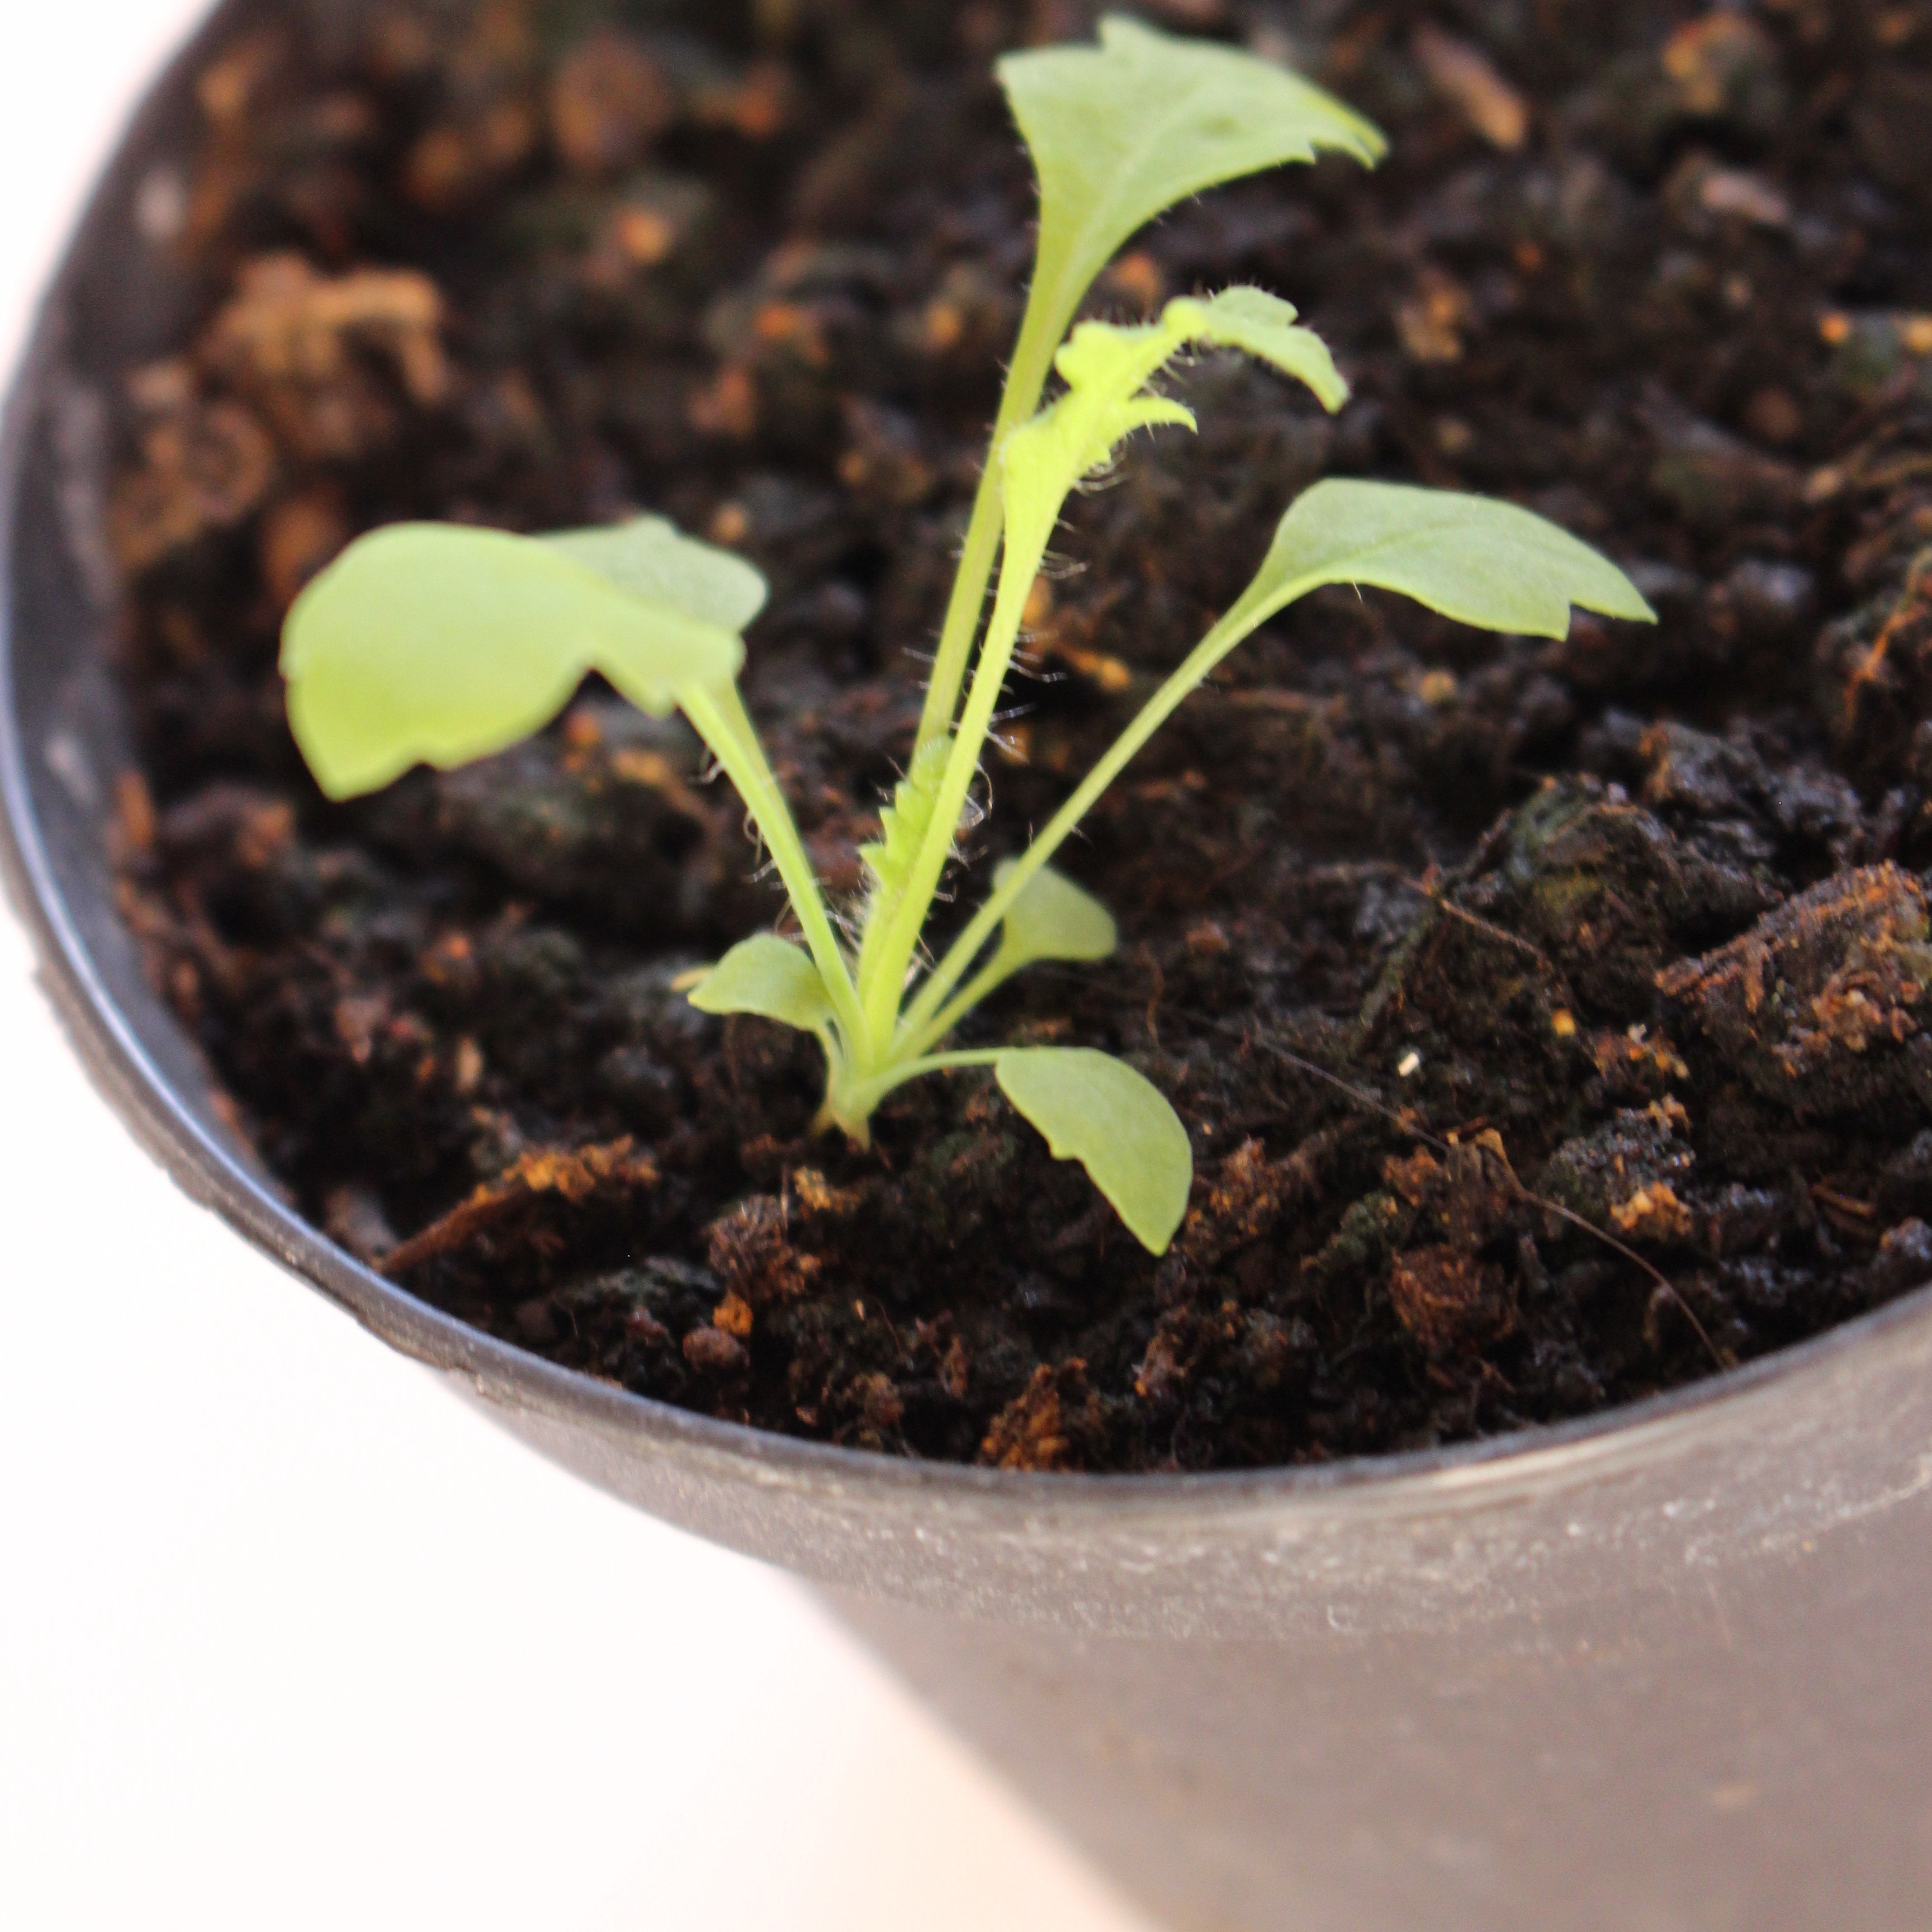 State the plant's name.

Papaver rhoeas
